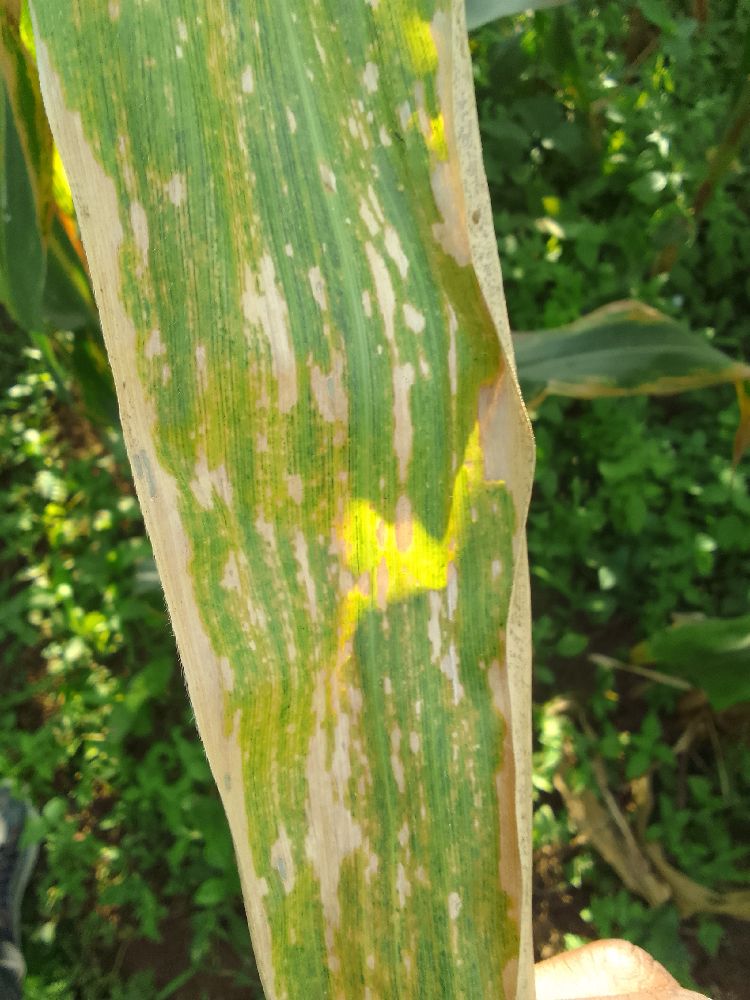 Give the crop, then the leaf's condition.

maize, maize lethal necrosis
